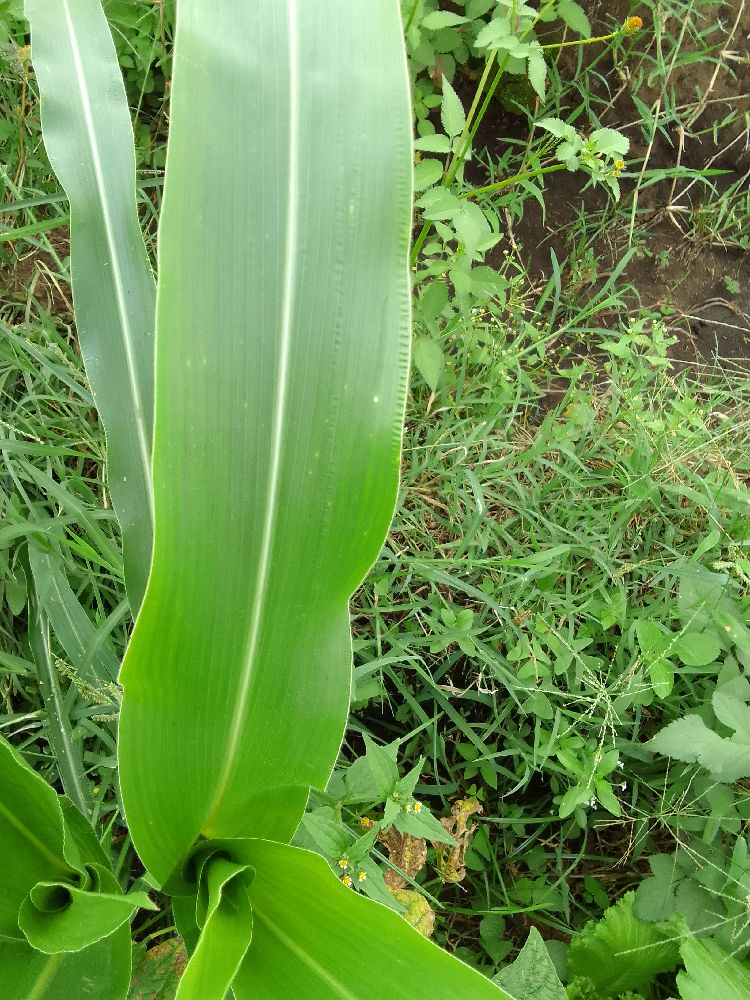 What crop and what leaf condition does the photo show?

maize, healthy
